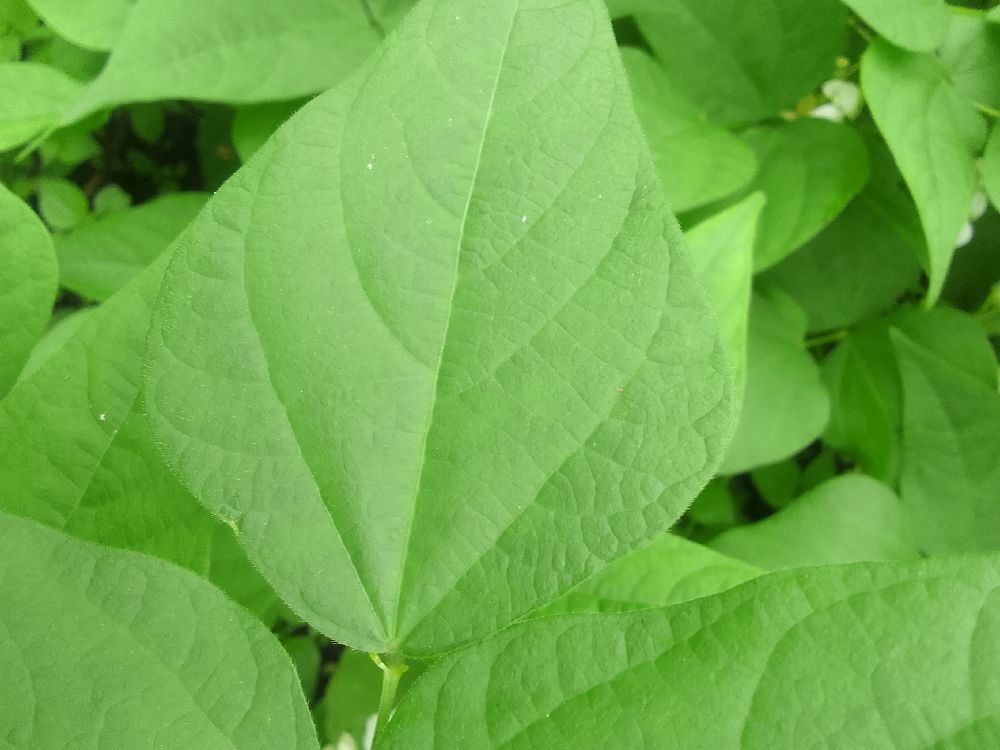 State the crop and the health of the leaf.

common bean, healthy
